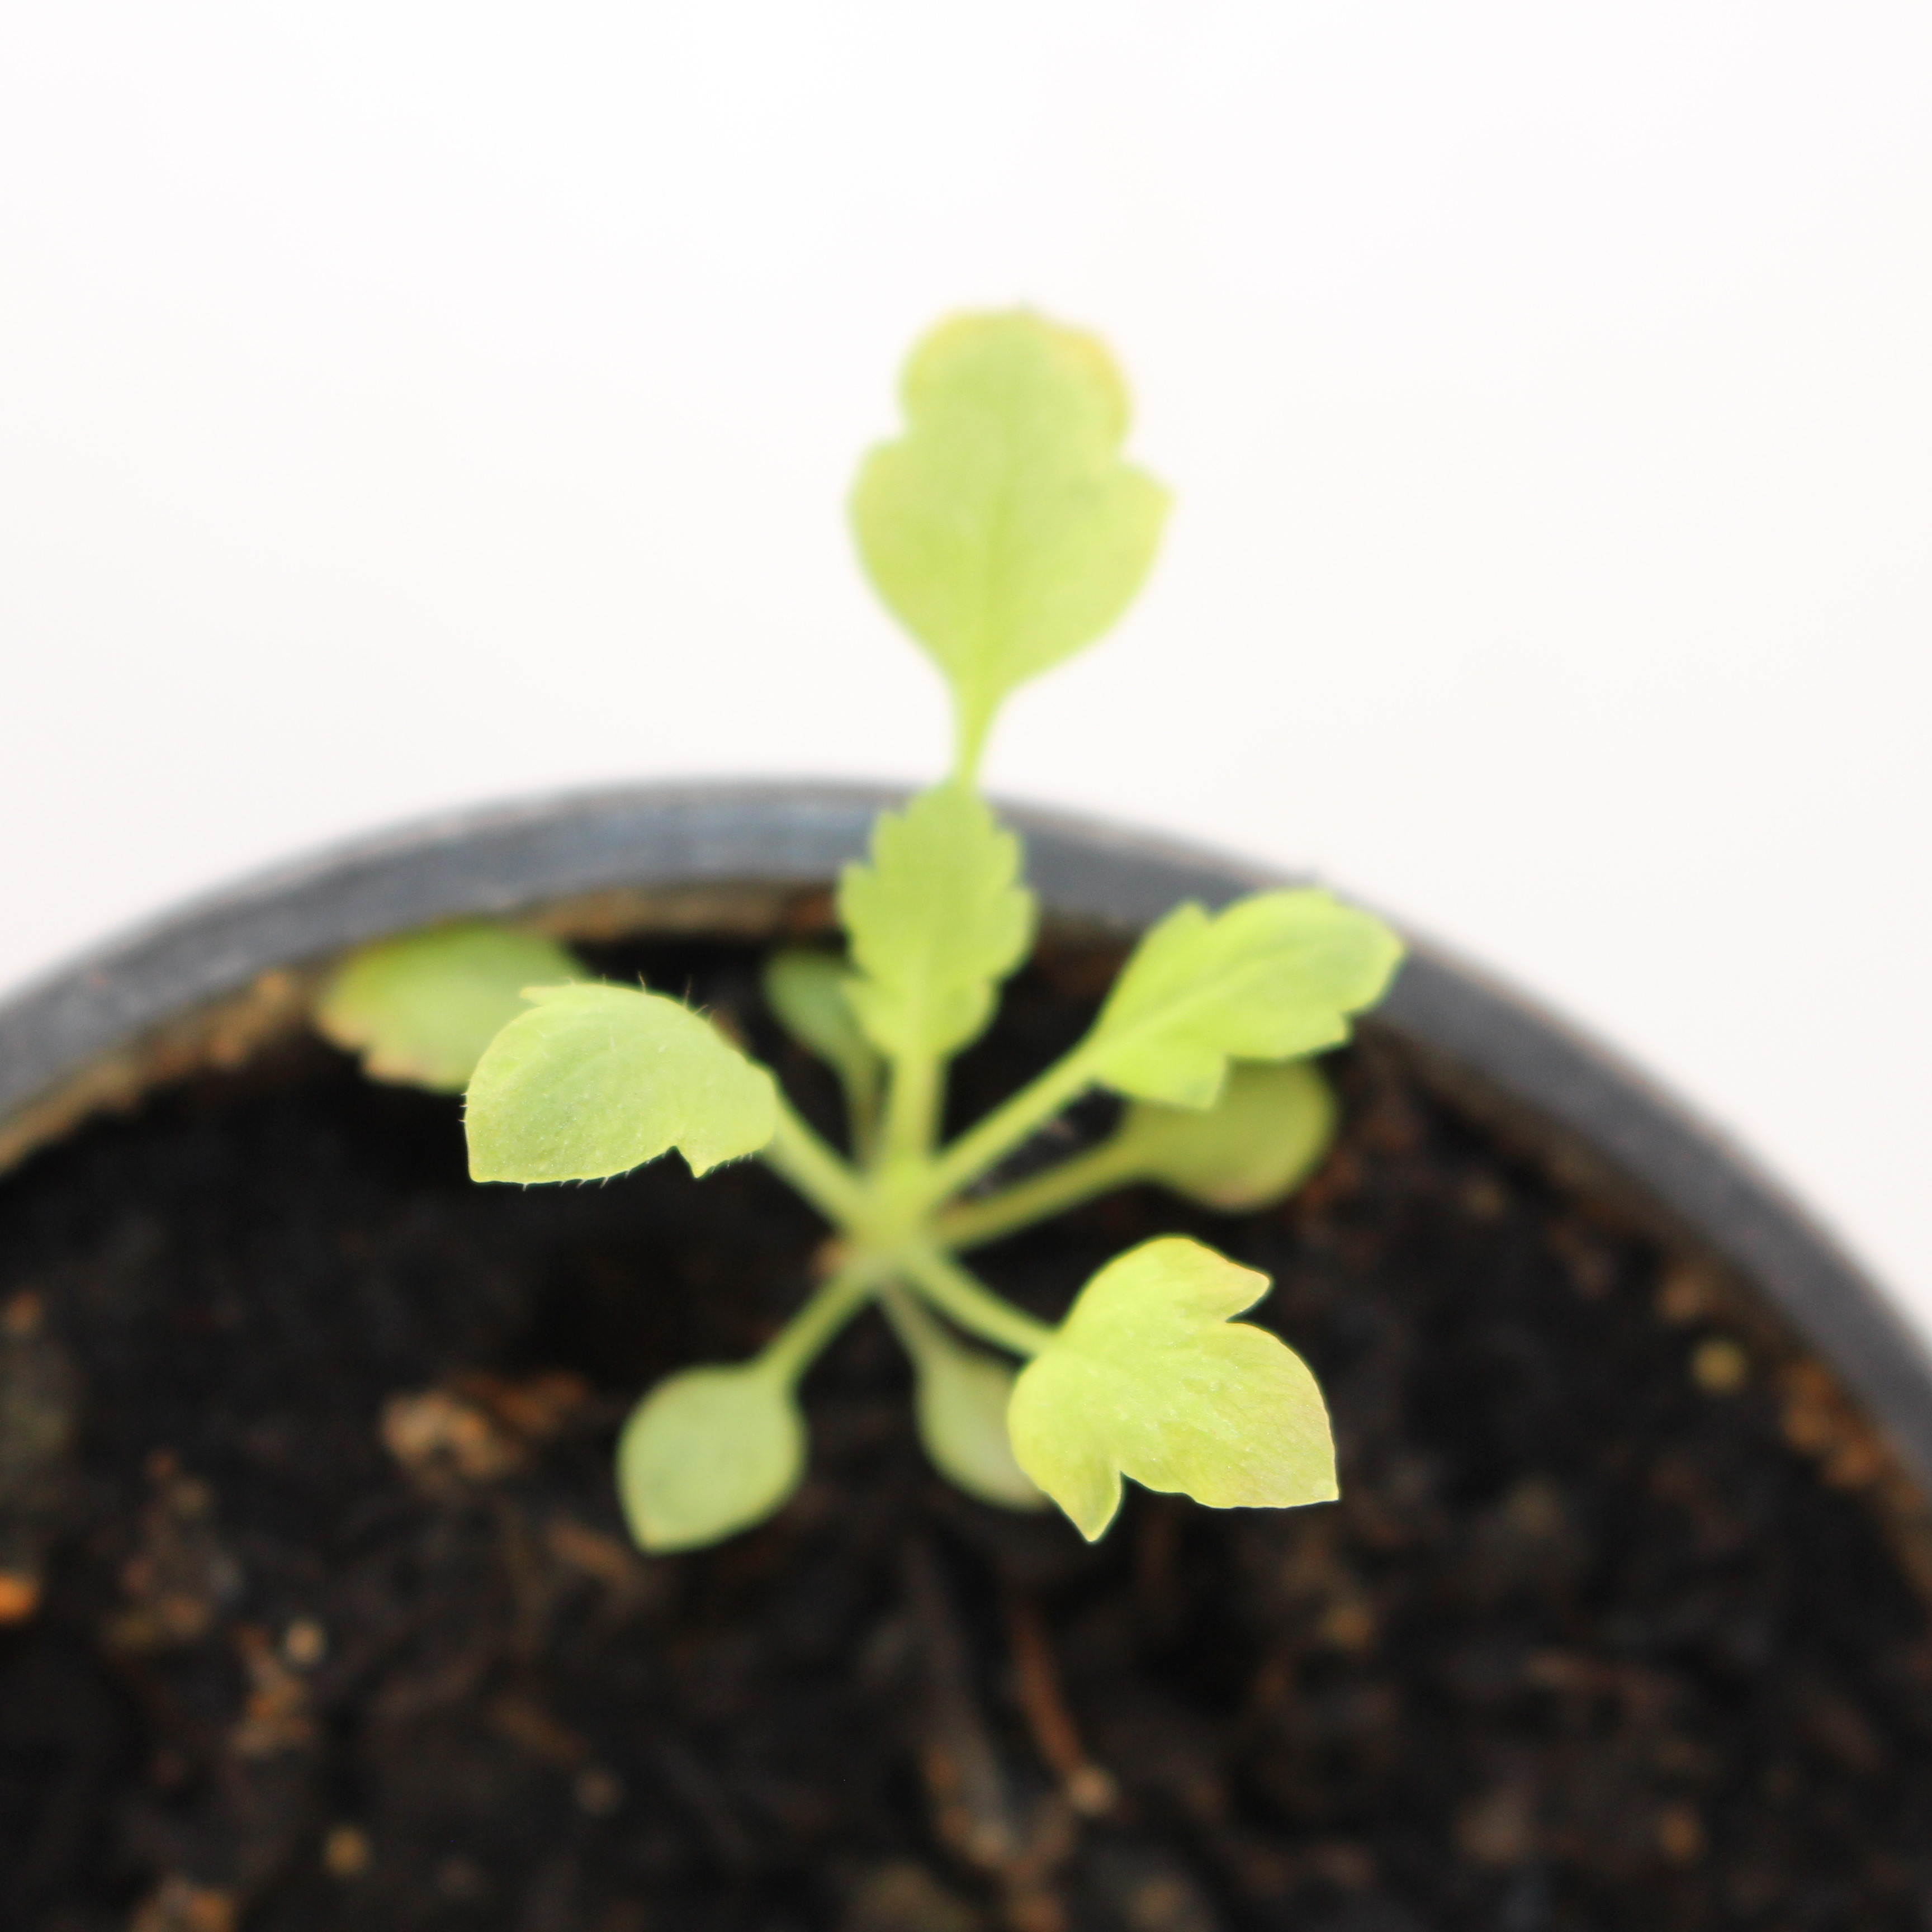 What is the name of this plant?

Papaver rhoeas
